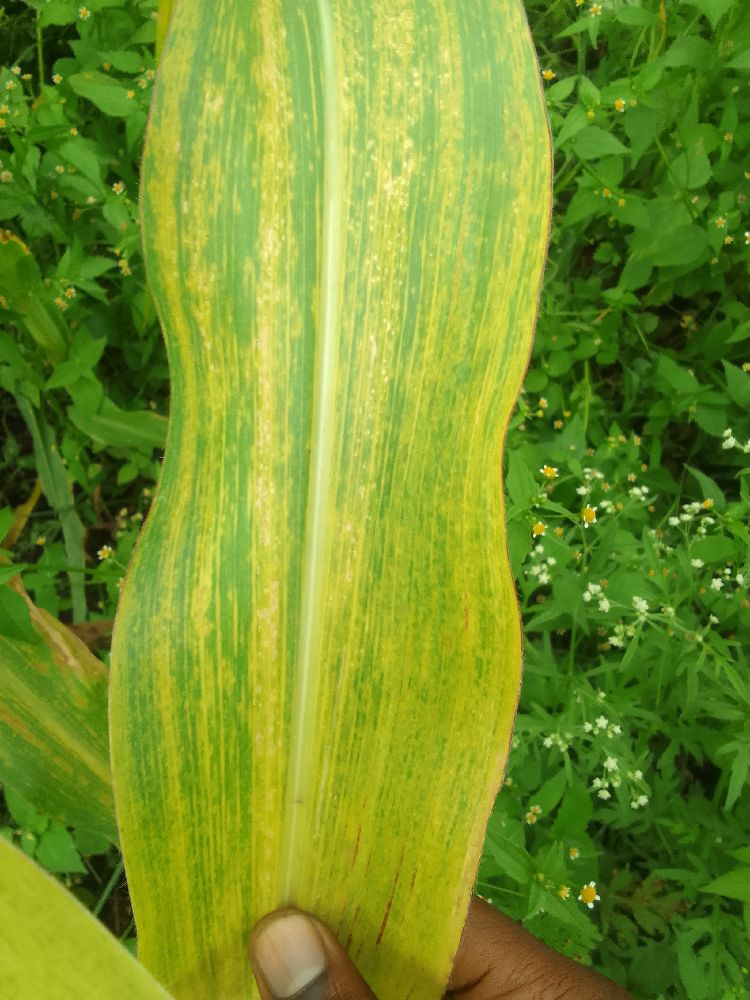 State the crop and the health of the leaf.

maize, maize lethal necrosis
